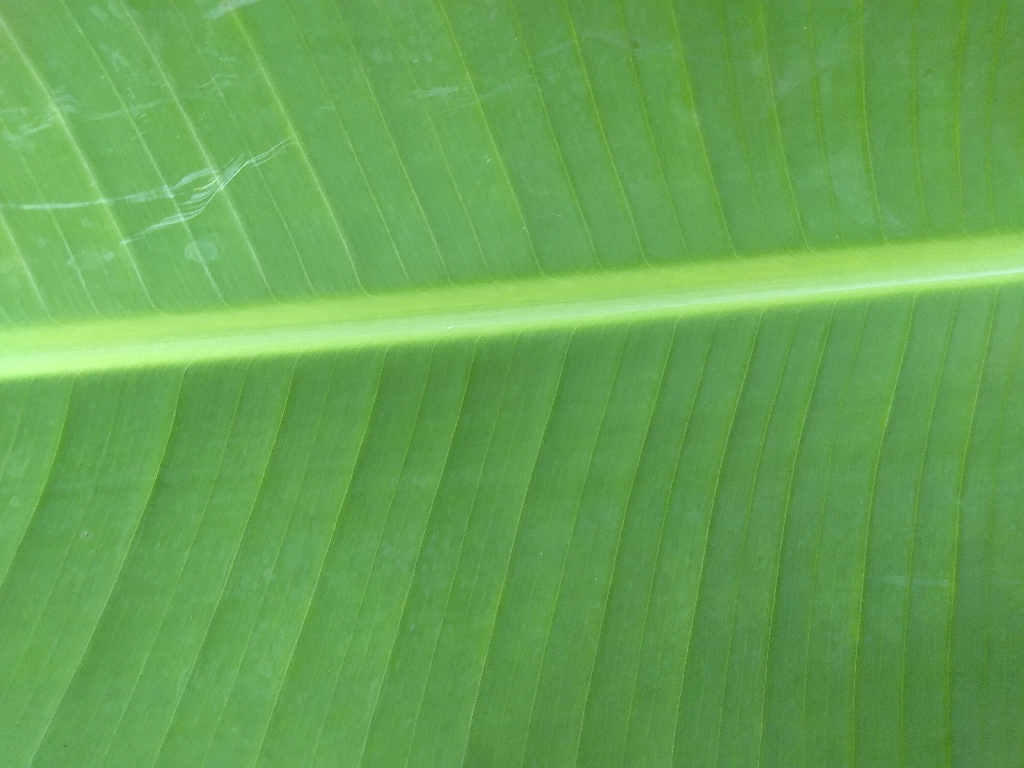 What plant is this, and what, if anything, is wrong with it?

banana, healthy
